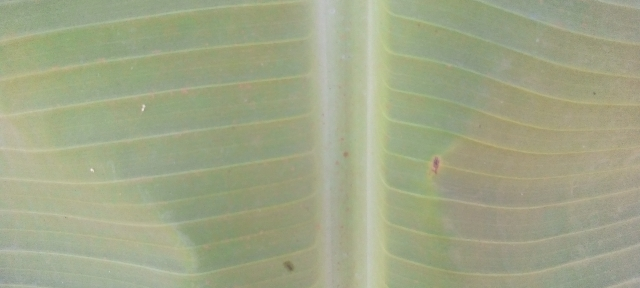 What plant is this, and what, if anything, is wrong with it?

banana, healthy
